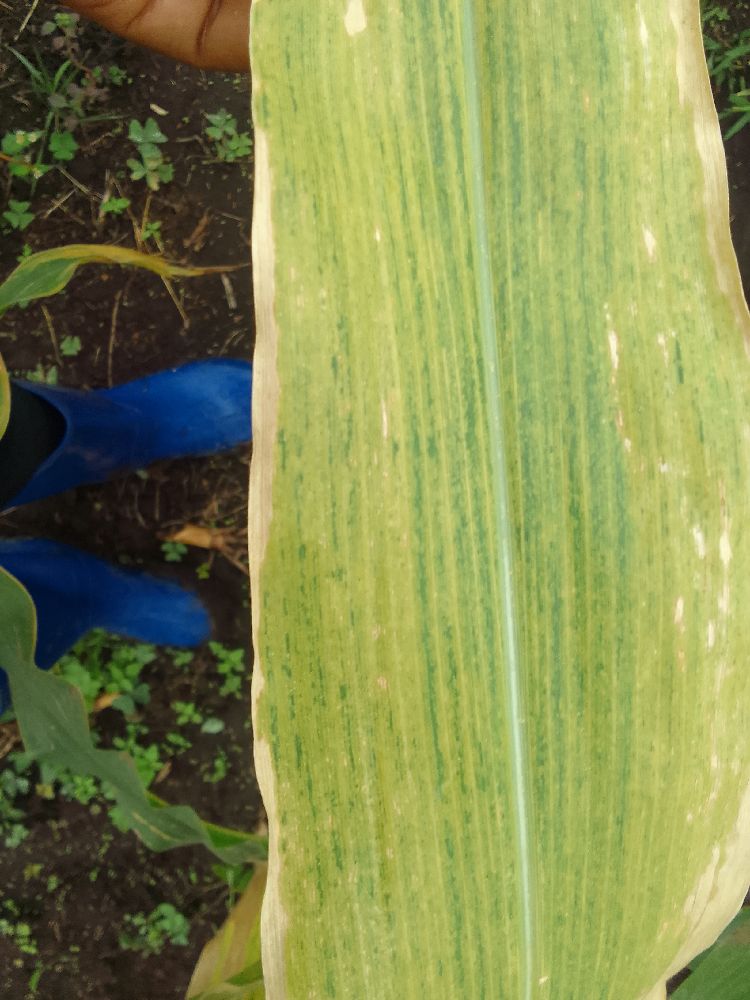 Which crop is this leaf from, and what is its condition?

maize, maize lethal necrosis
